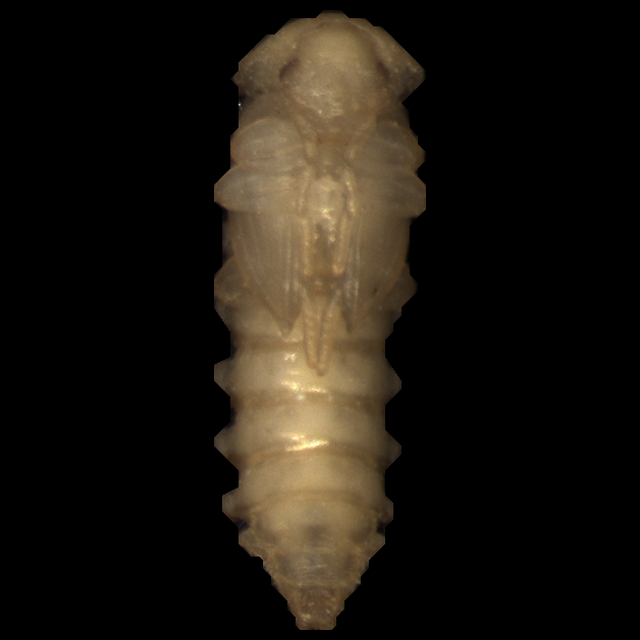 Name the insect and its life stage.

mealworm pupa
